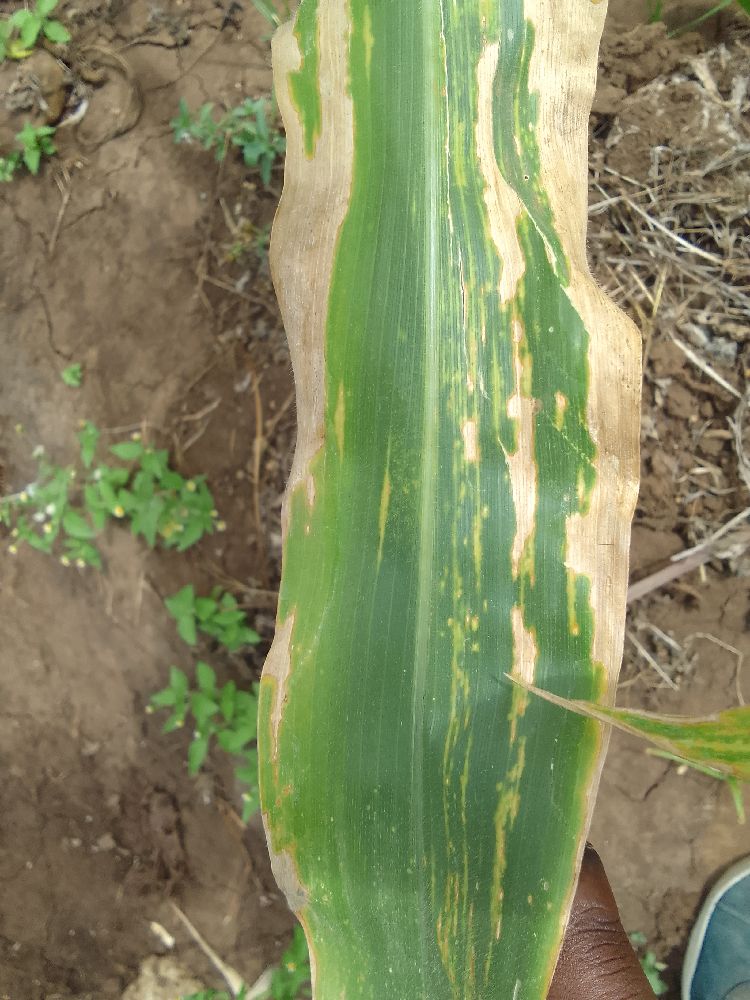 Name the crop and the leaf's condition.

maize, maize lethal necrosis
